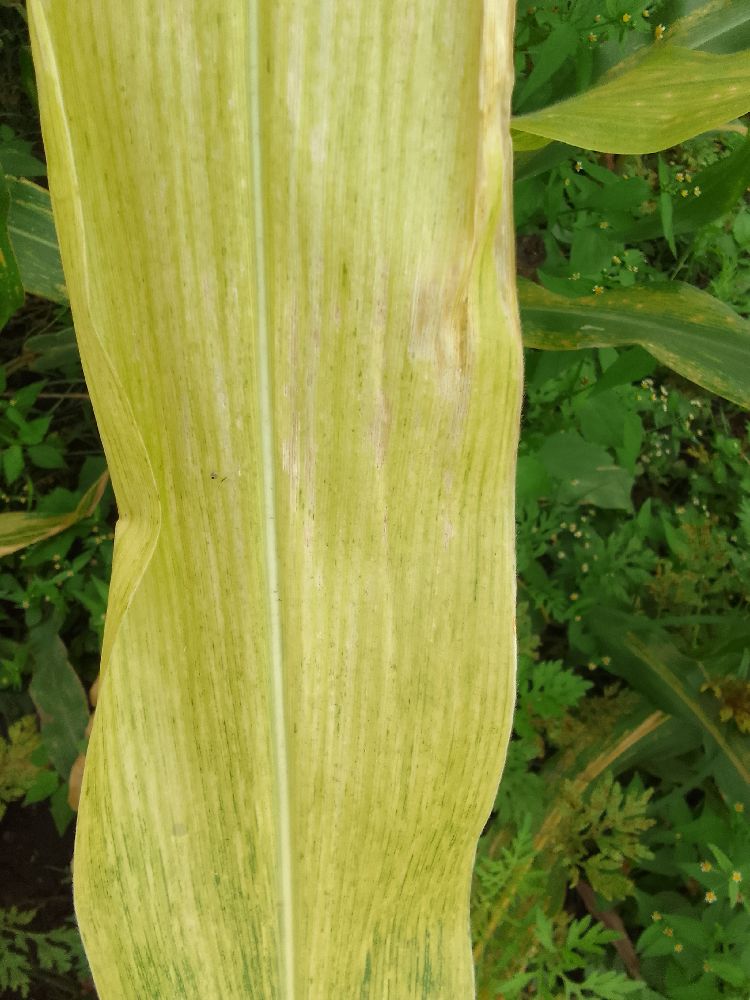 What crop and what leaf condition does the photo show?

maize, maize lethal necrosis
